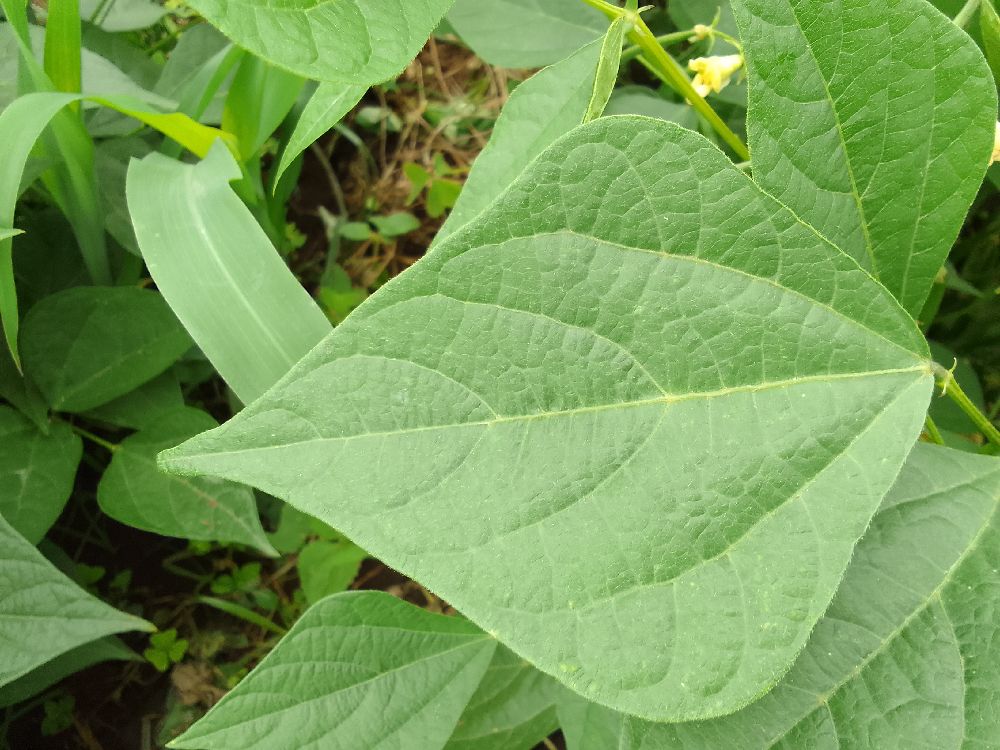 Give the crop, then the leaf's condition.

common bean, healthy
